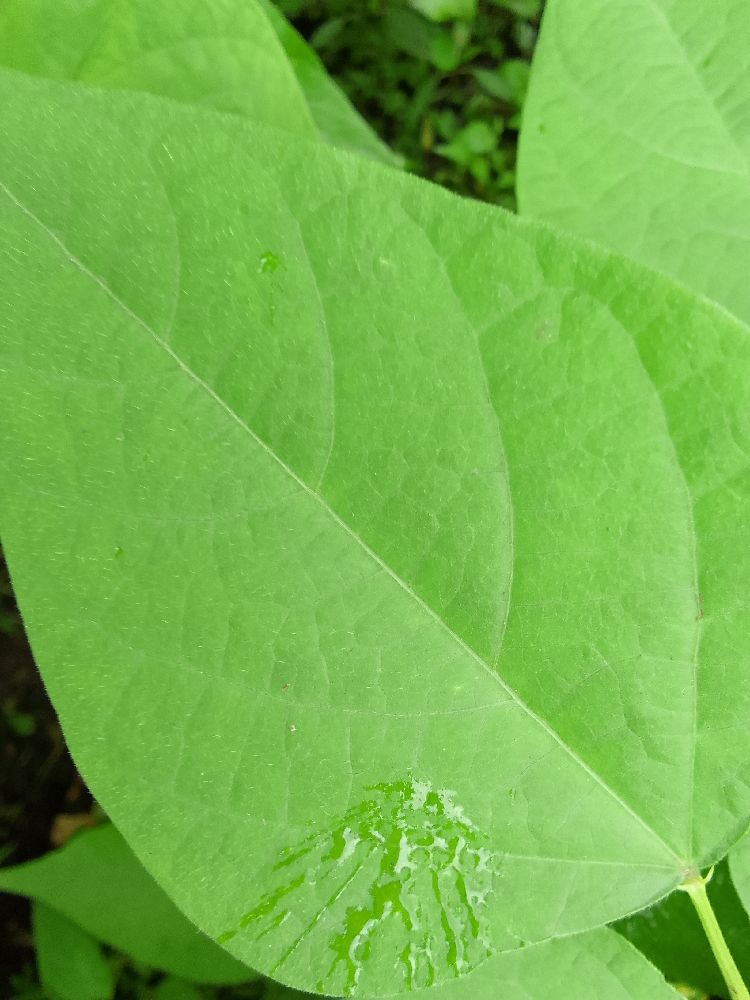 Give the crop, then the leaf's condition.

maize, healthy
